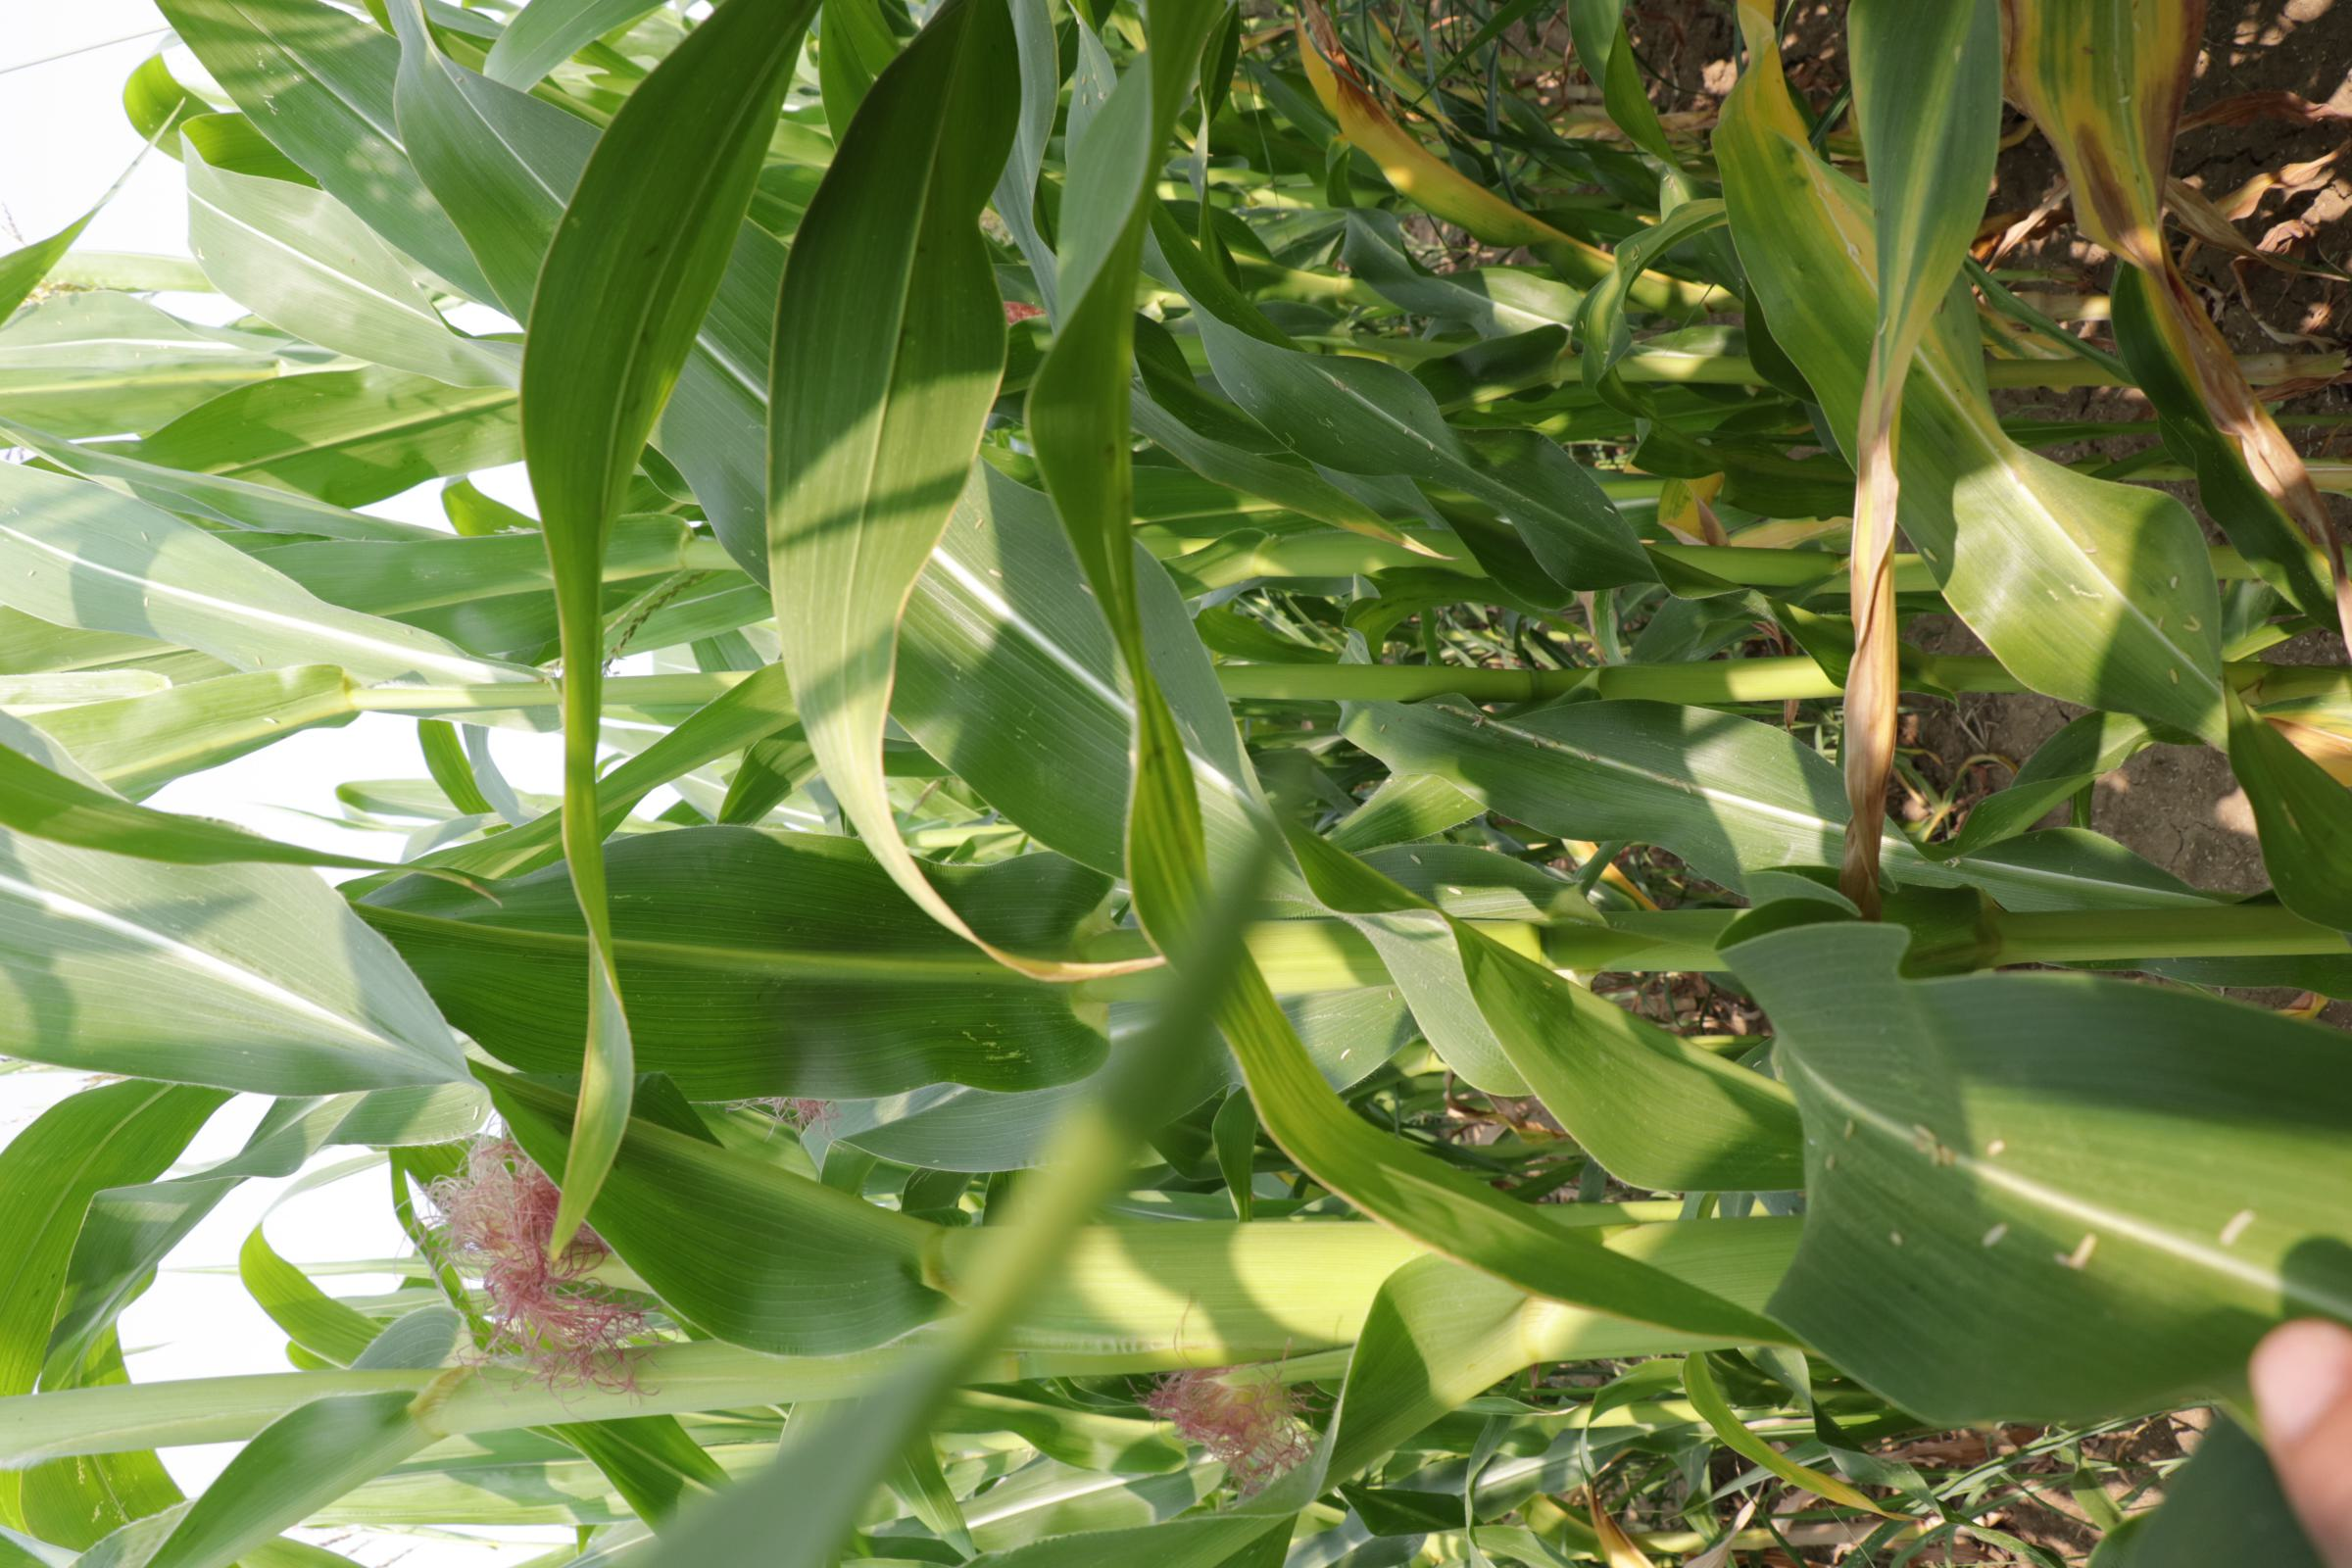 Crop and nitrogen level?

maize, reduced nitrogen fertilisation
